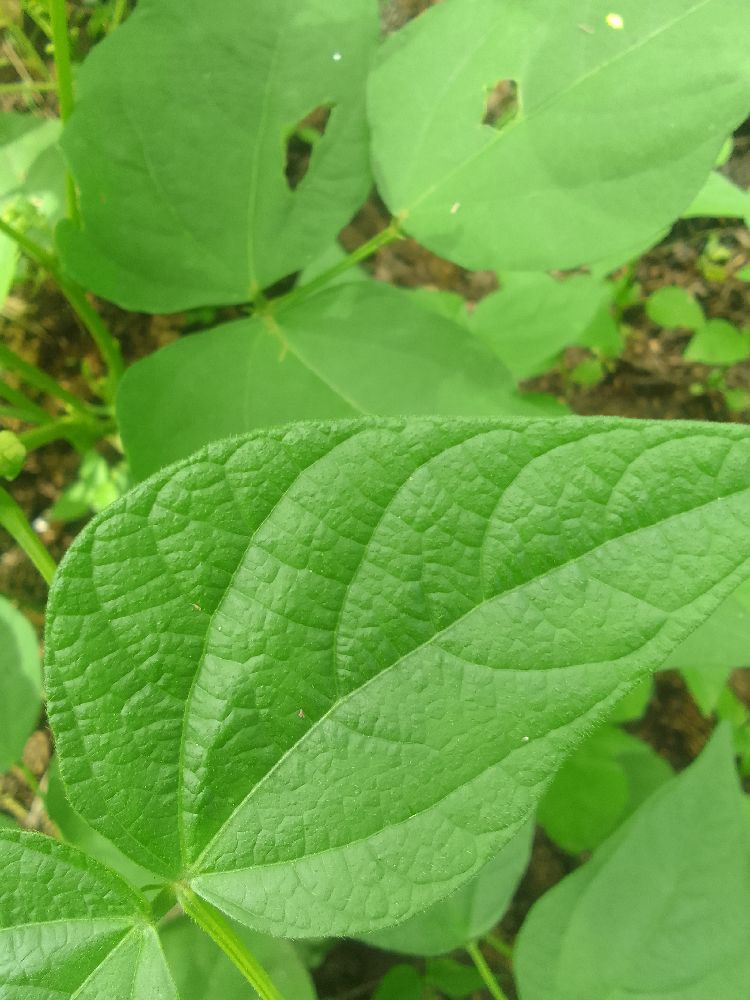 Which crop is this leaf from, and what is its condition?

common bean, healthy
